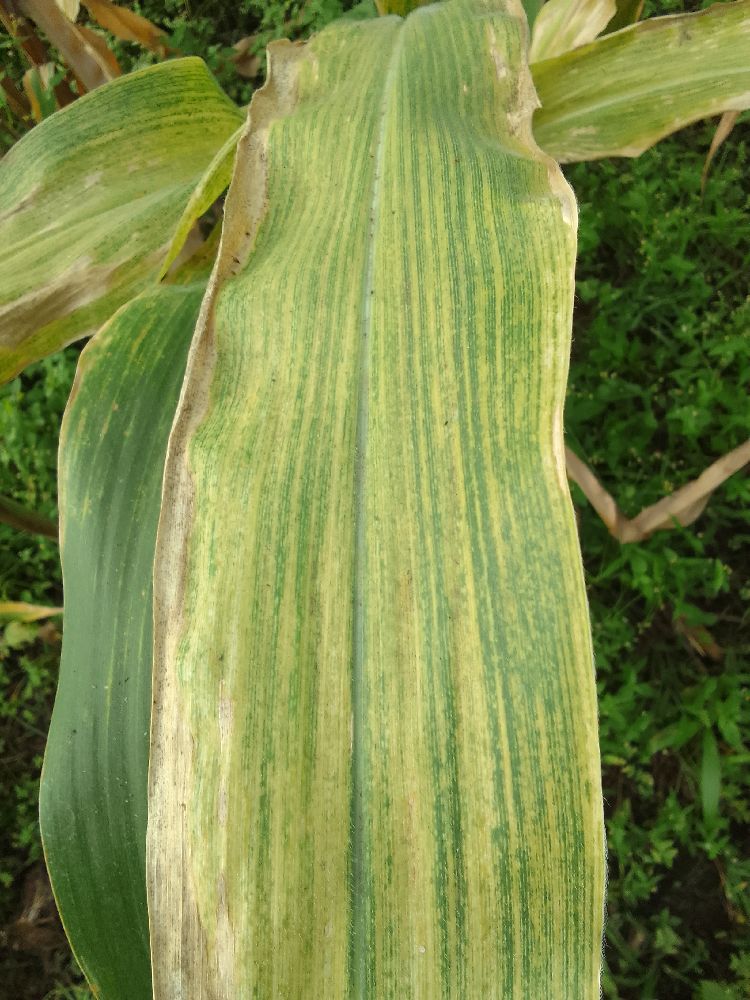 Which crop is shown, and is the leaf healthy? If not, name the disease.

maize, maize lethal necrosis
